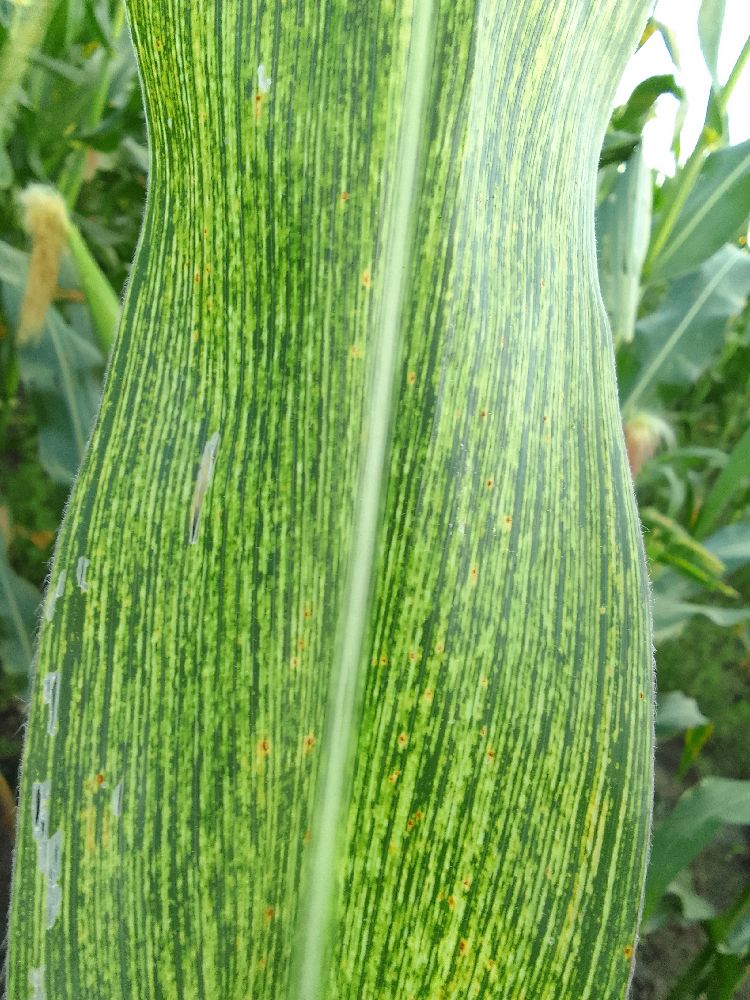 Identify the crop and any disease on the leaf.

maize, maize streak virus
